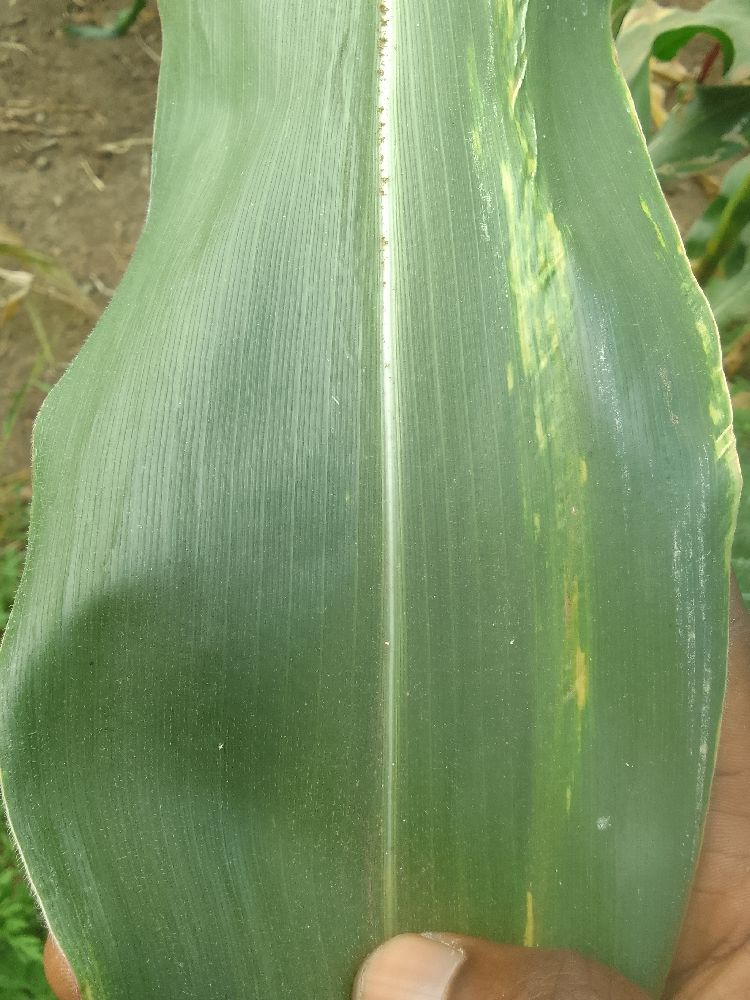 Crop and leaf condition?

maize, healthy
